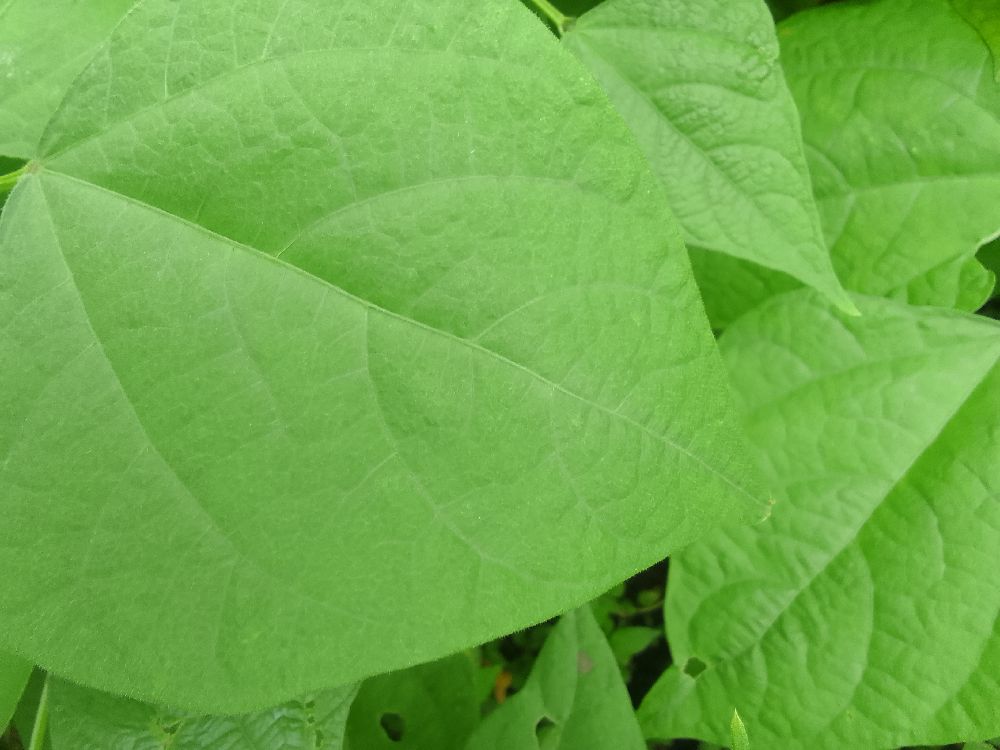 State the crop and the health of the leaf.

common bean, healthy
